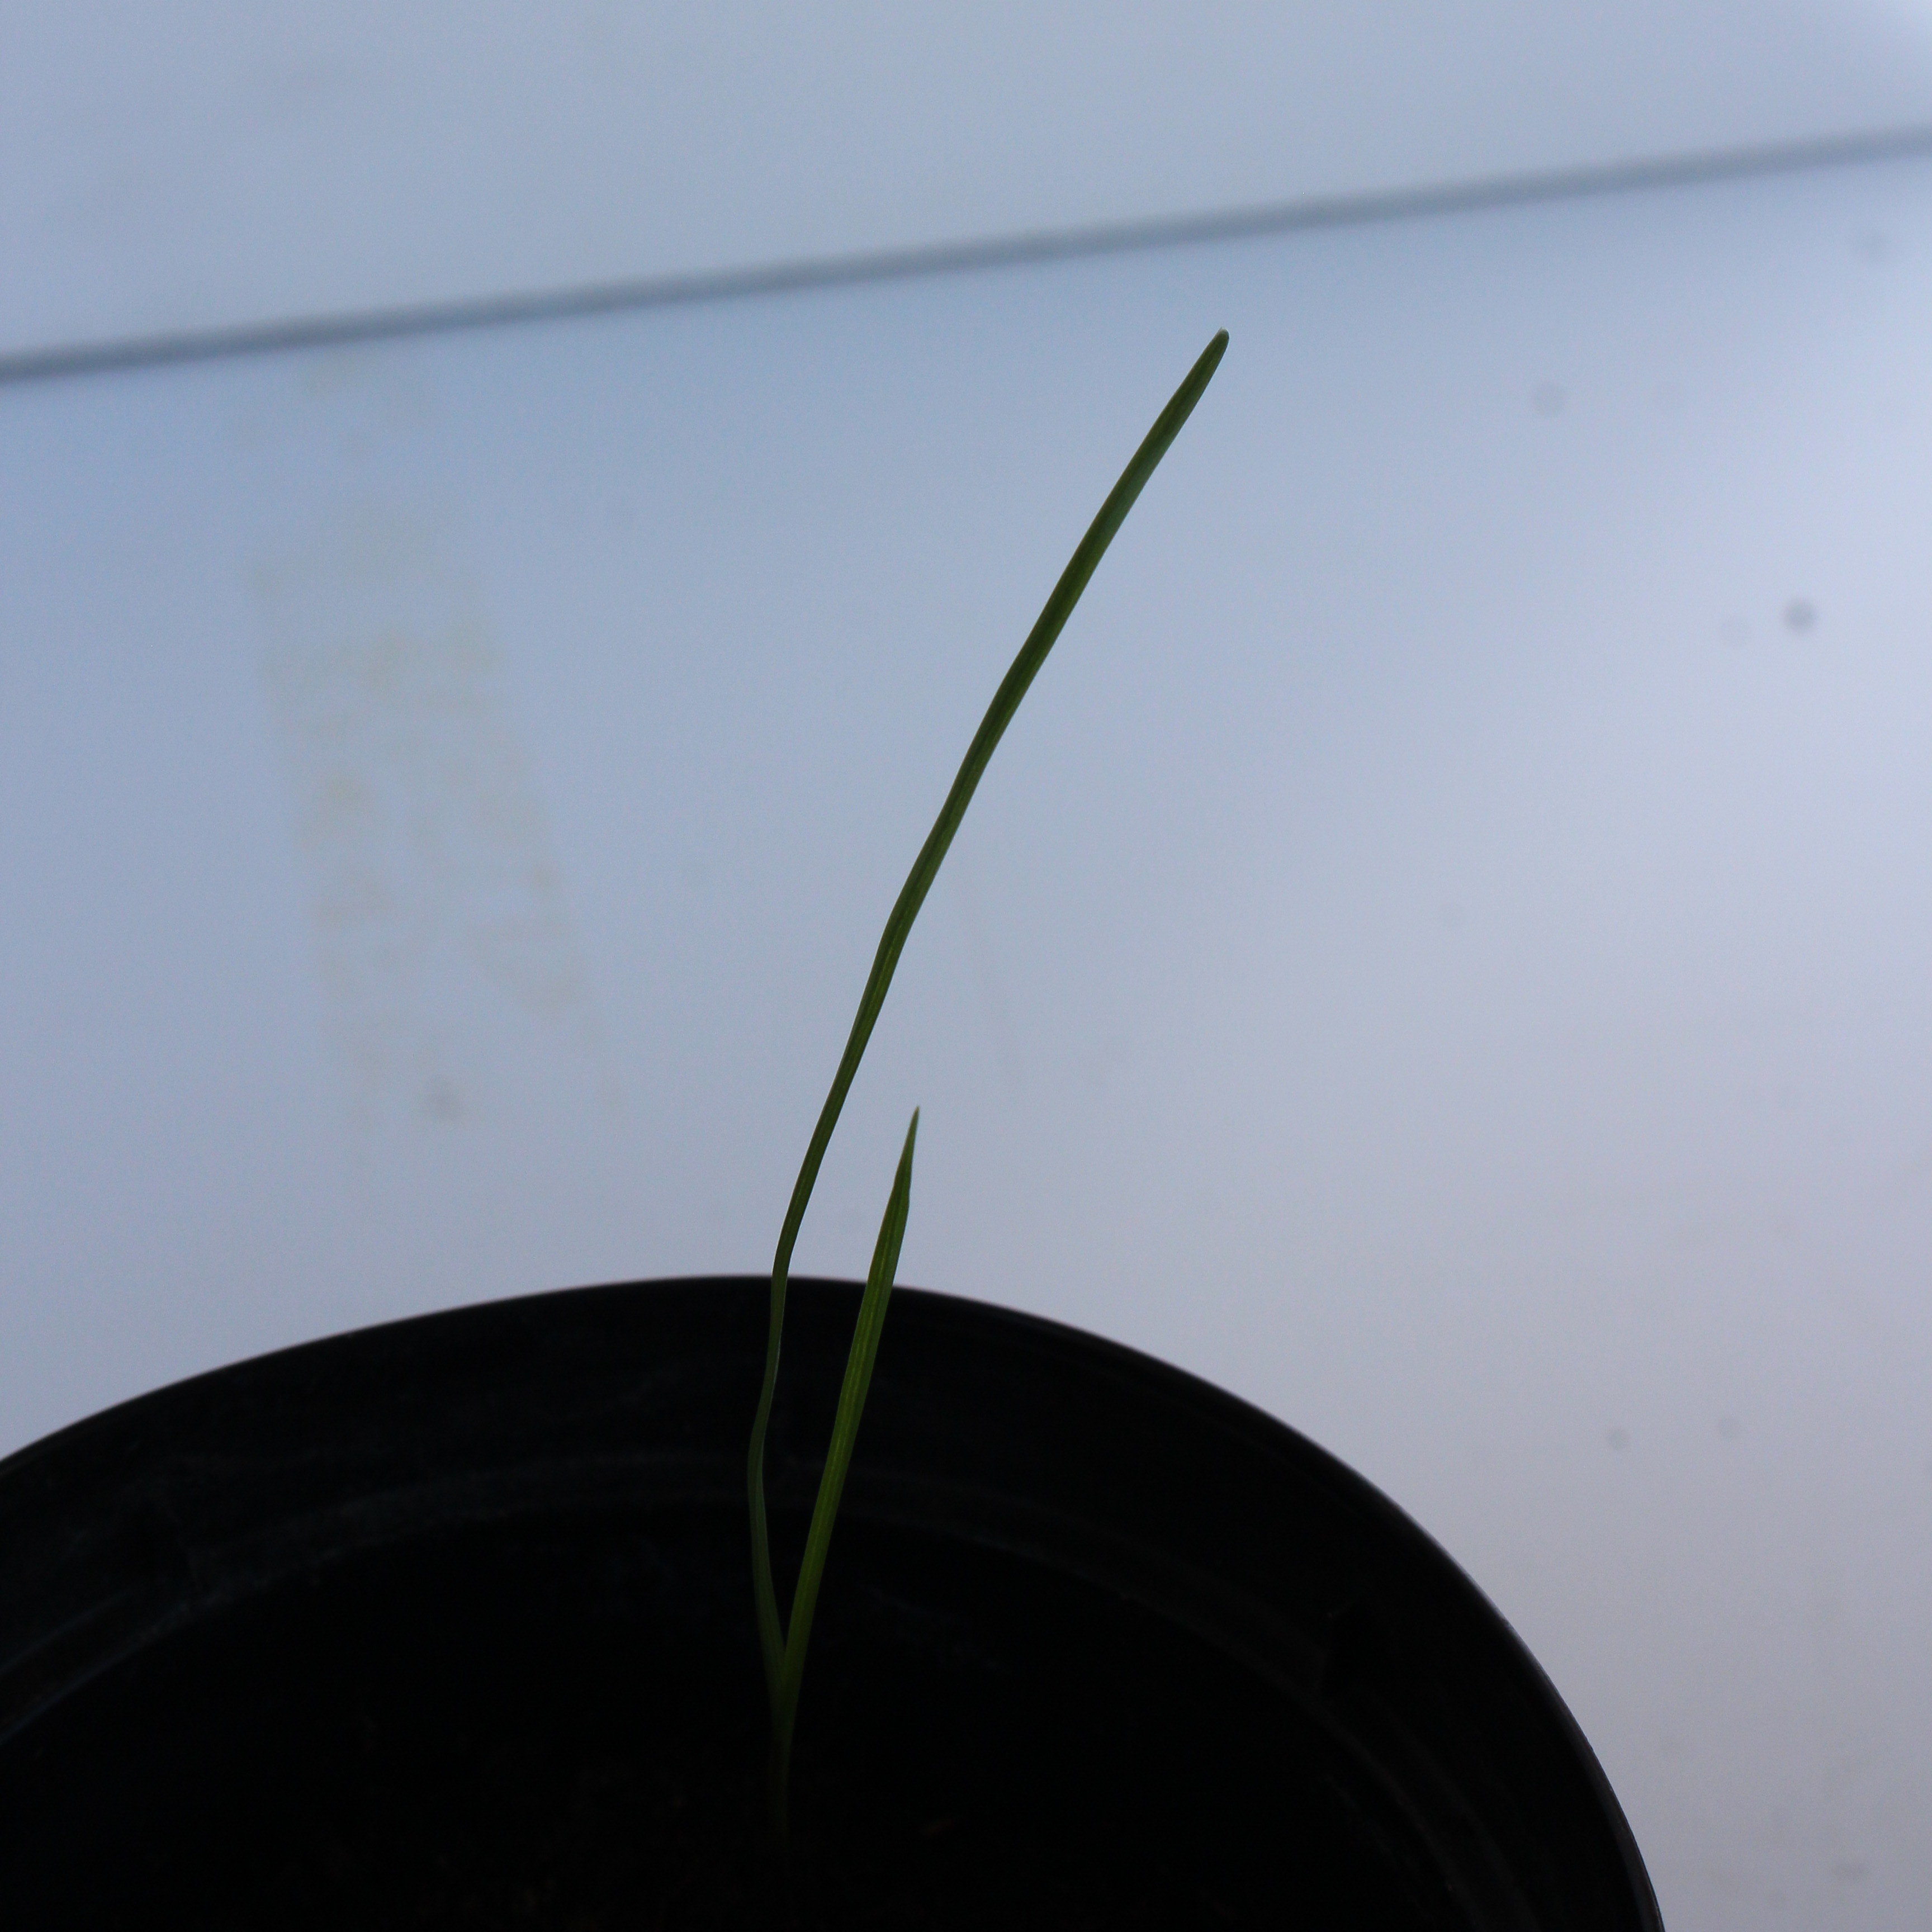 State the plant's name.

Lolium multiflorum
